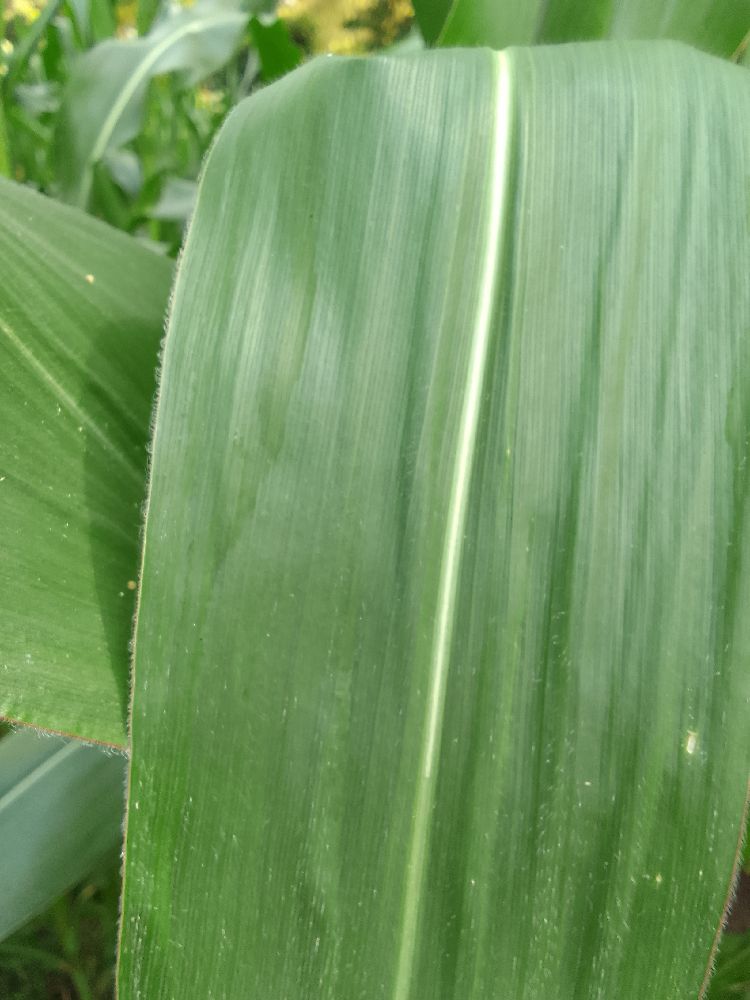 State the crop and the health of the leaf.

maize, healthy
